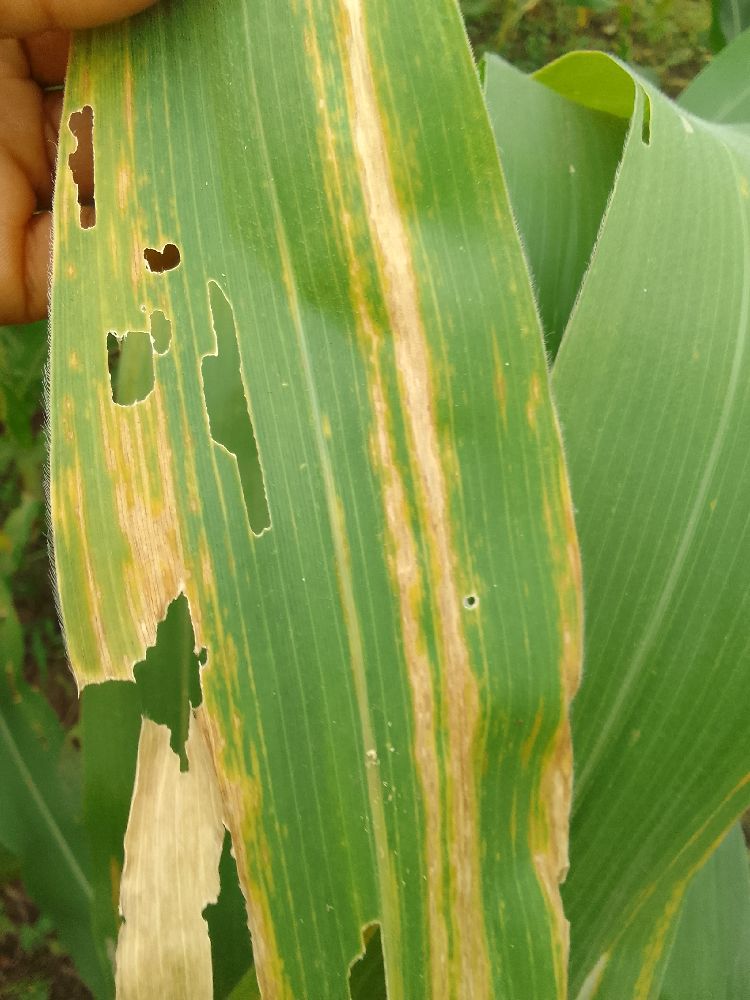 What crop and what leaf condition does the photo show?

maize, maize lethal necrosis
